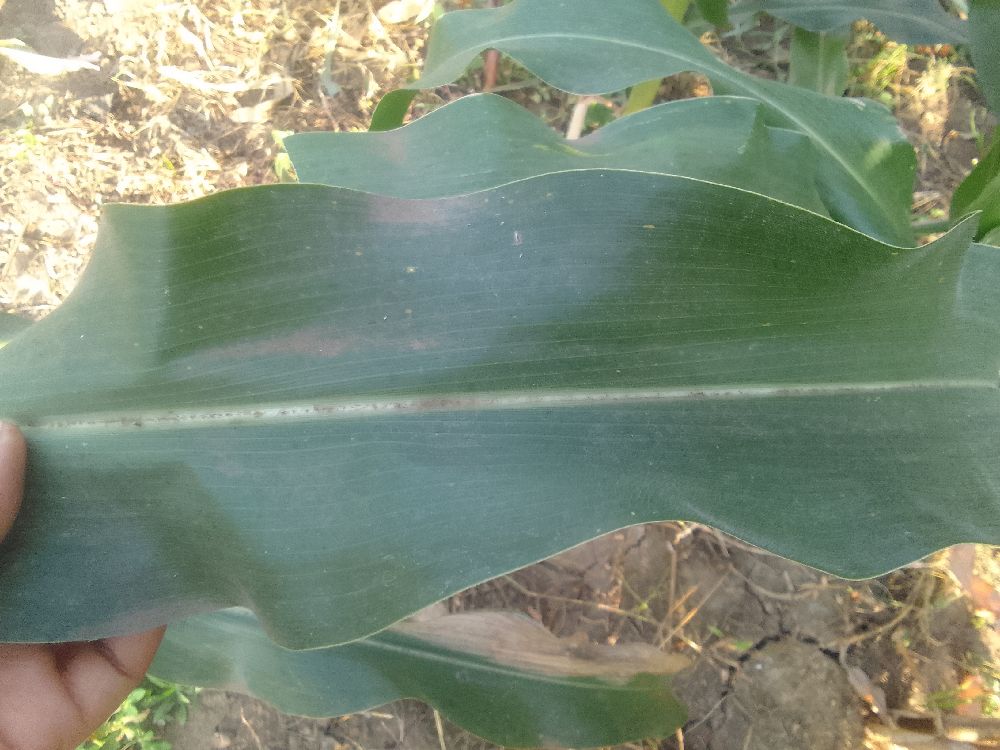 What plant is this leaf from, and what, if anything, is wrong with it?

maize, healthy
